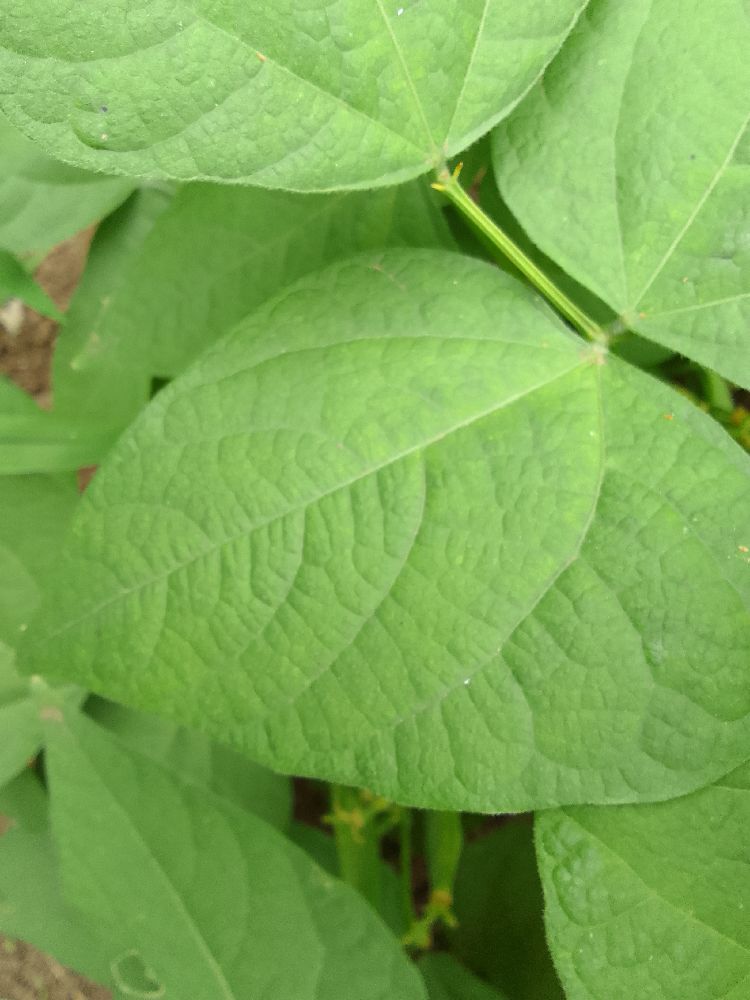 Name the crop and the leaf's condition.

common bean, healthy
